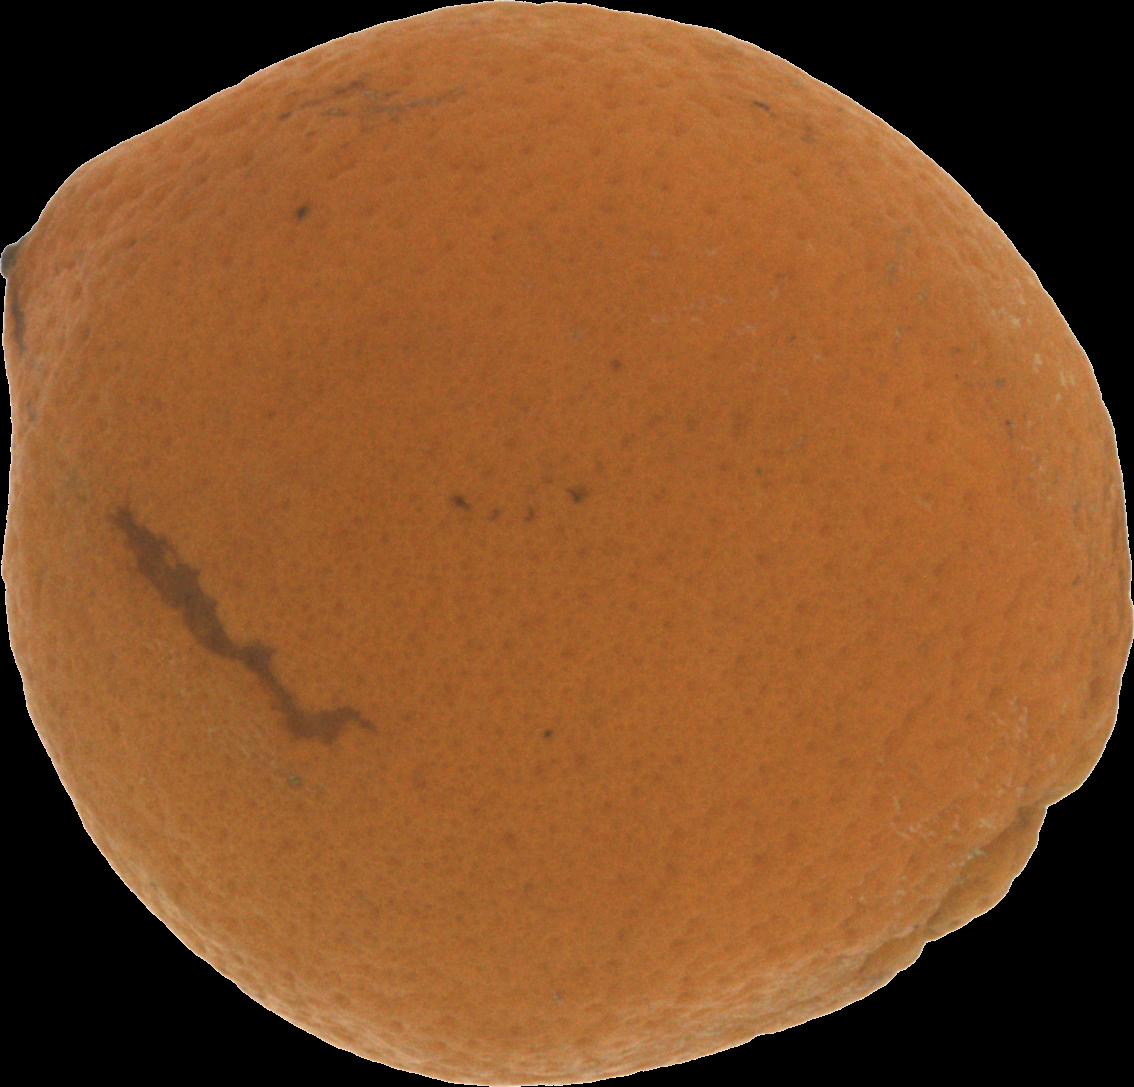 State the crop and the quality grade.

orange, bad
